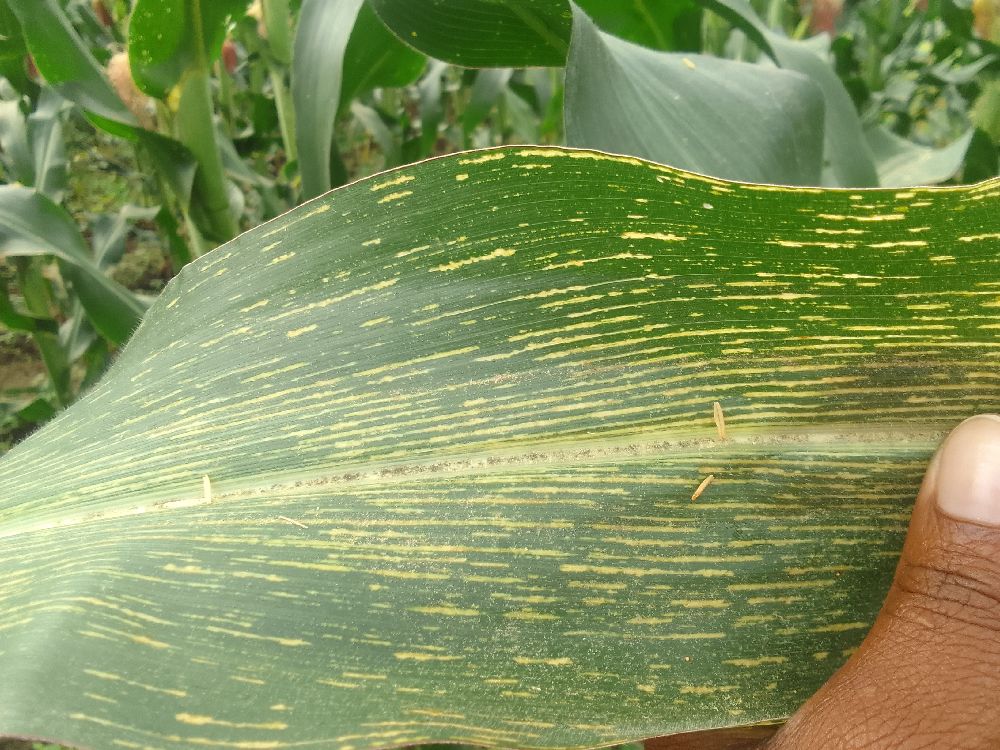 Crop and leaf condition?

maize, maize streak virus
